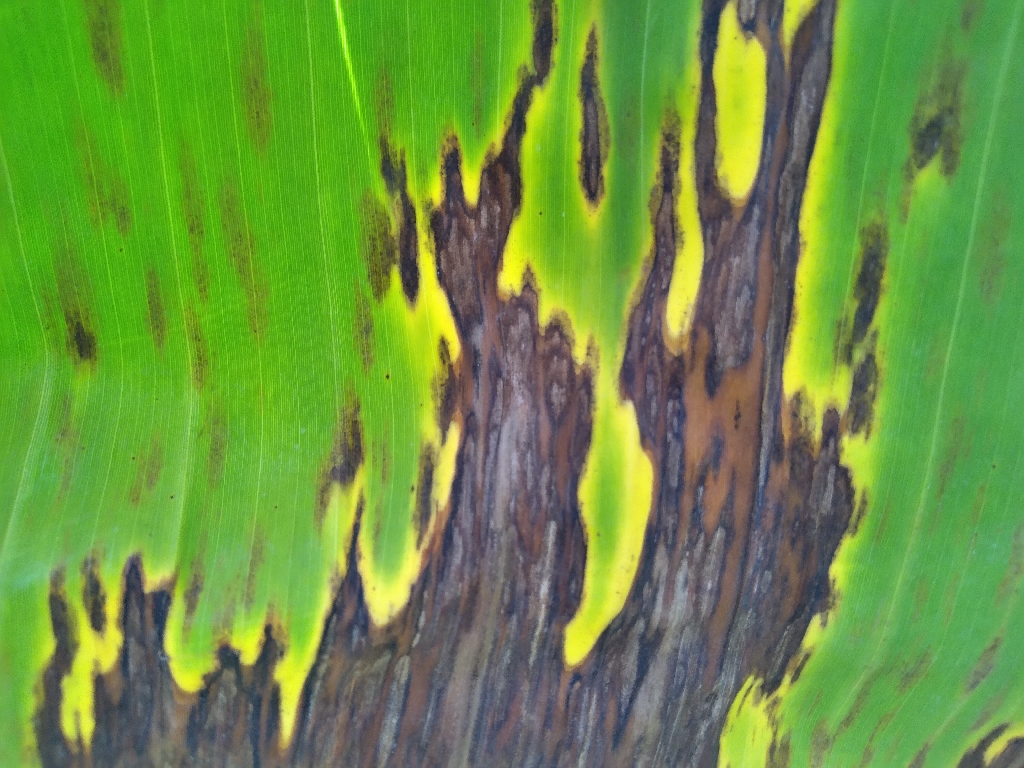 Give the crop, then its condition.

banana, black sigatoka
